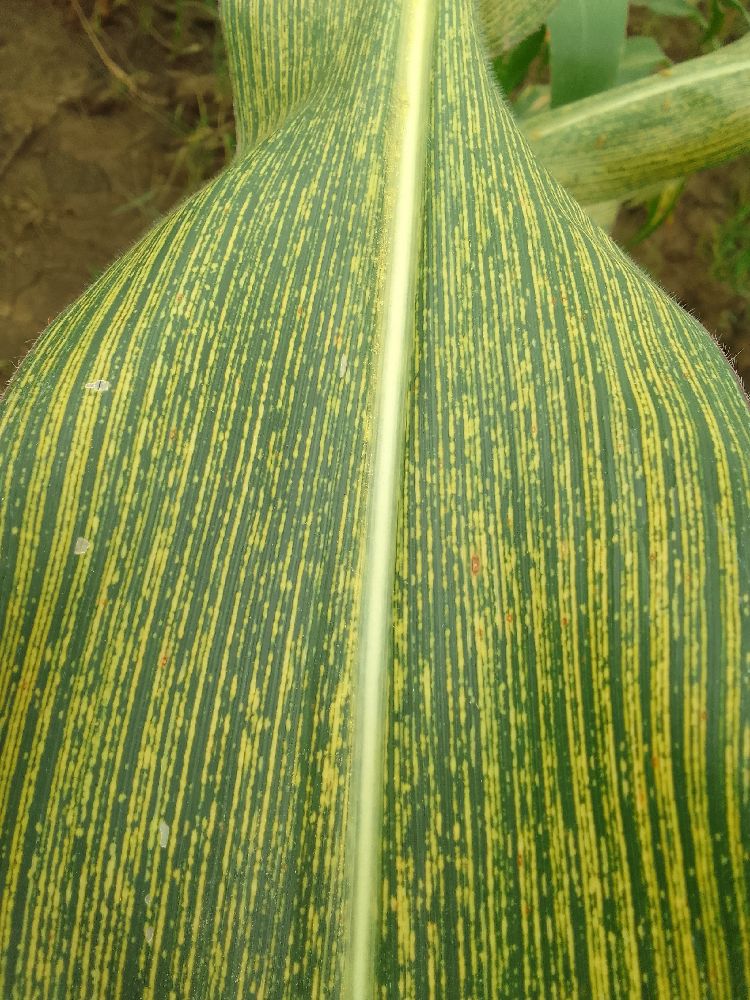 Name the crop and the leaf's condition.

maize, maize streak virus
